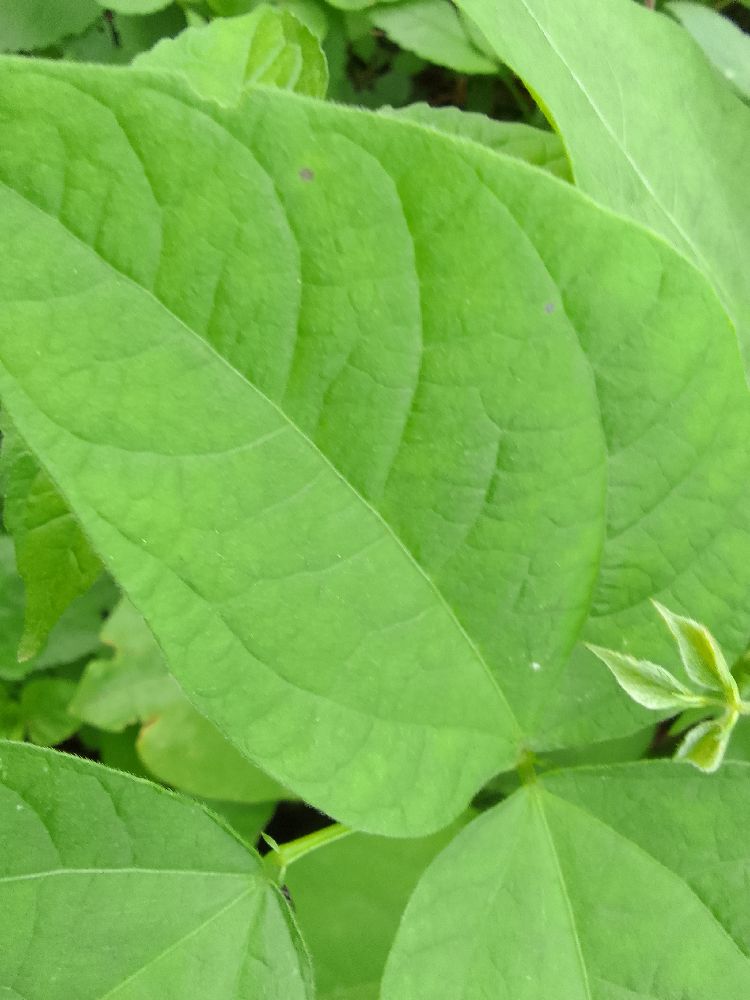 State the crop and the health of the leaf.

common bean, healthy
